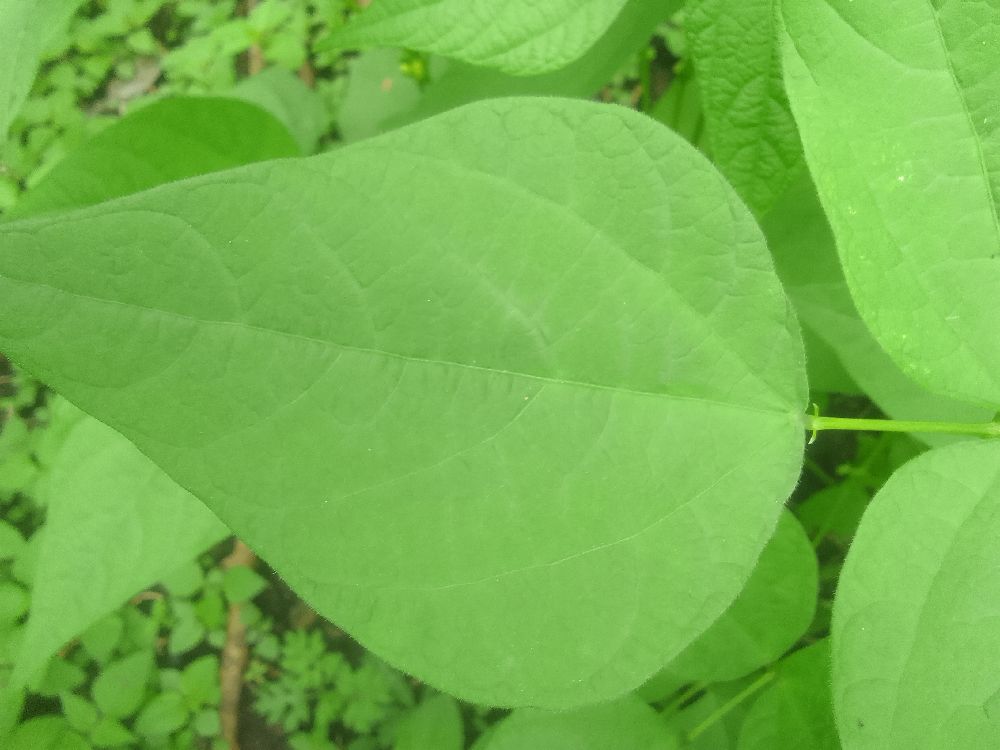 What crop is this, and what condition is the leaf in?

common bean, healthy
